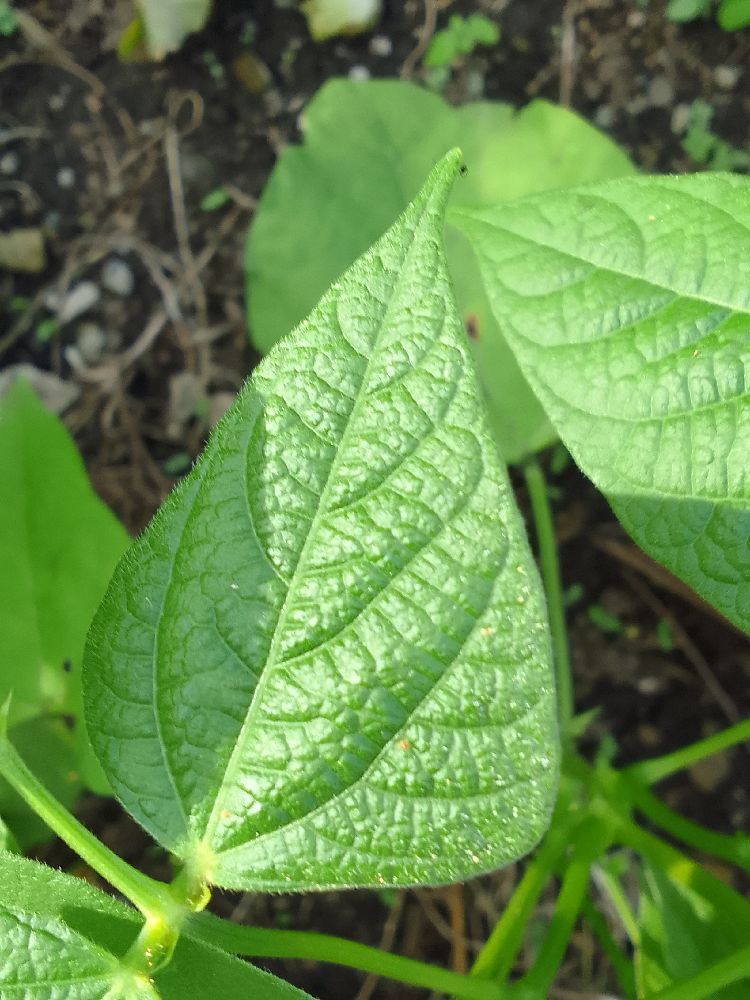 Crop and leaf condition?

common bean, healthy
